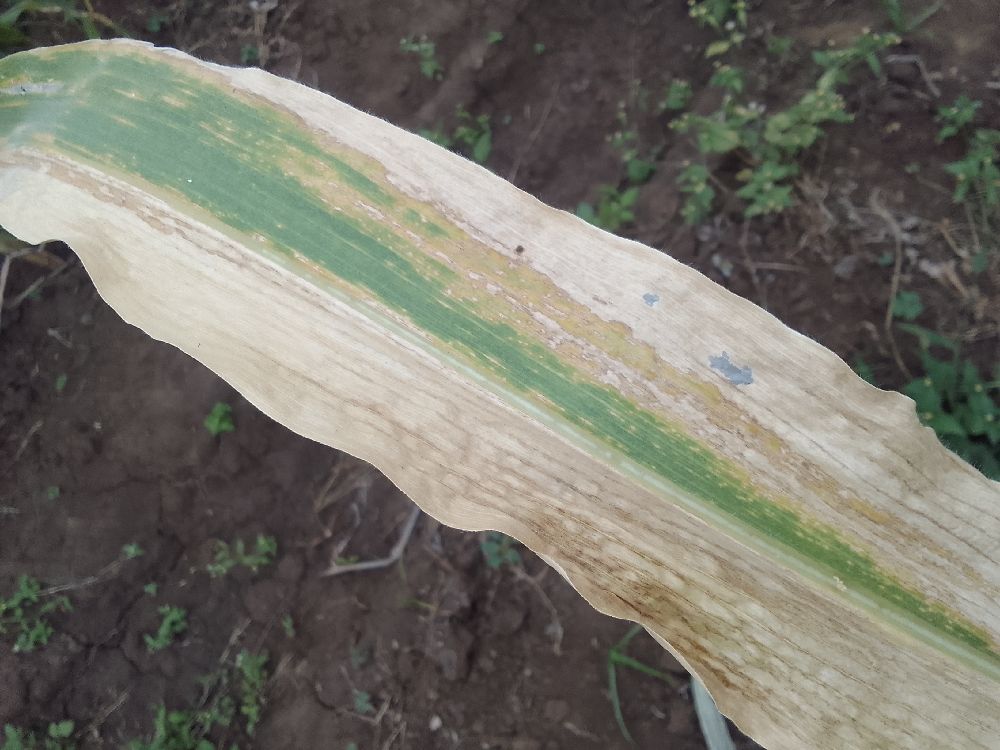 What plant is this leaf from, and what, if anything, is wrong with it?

maize, maize lethal necrosis
